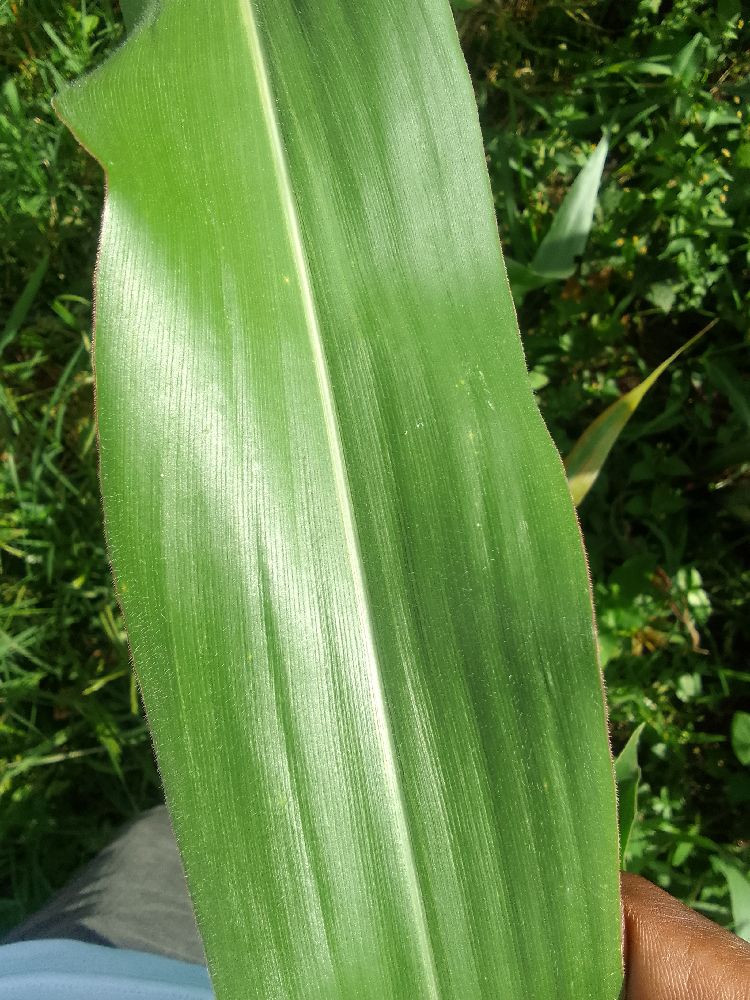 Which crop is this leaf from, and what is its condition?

maize, healthy
